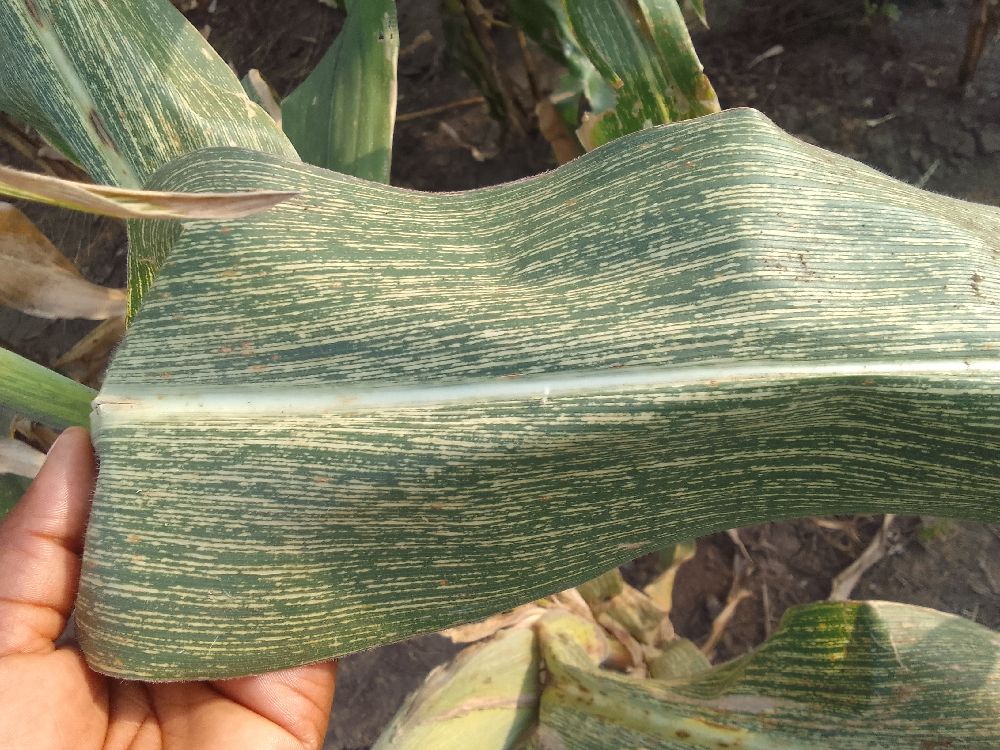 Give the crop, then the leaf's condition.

maize, maize streak virus
